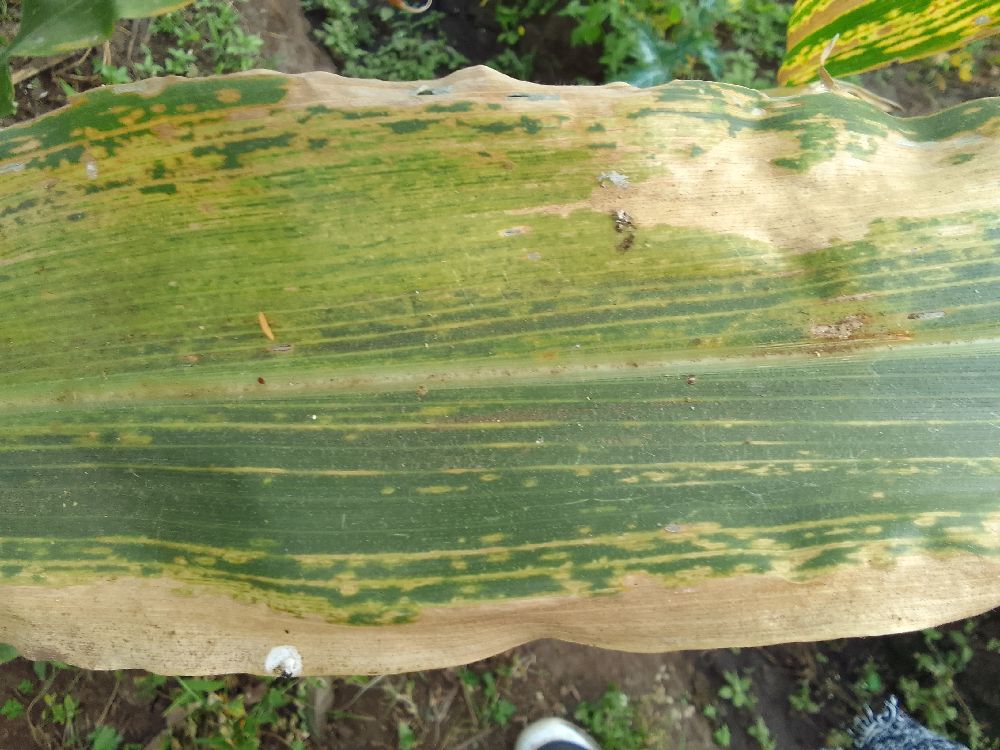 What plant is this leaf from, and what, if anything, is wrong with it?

maize, maize lethal necrosis
